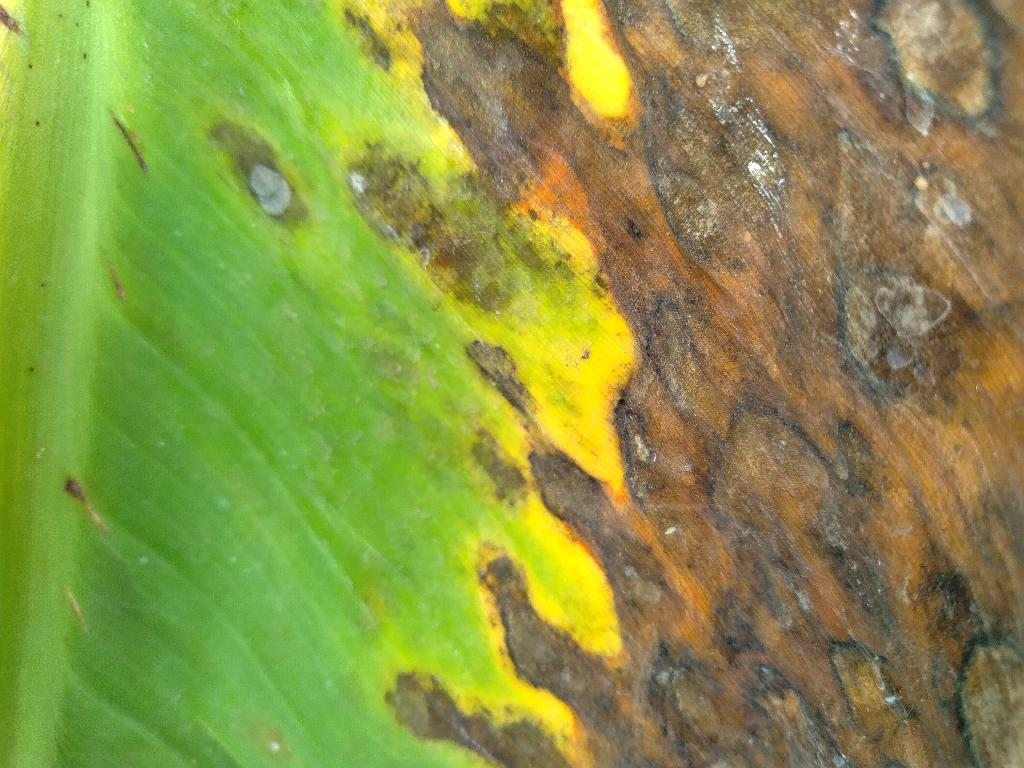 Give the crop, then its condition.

banana, black sigatoka
